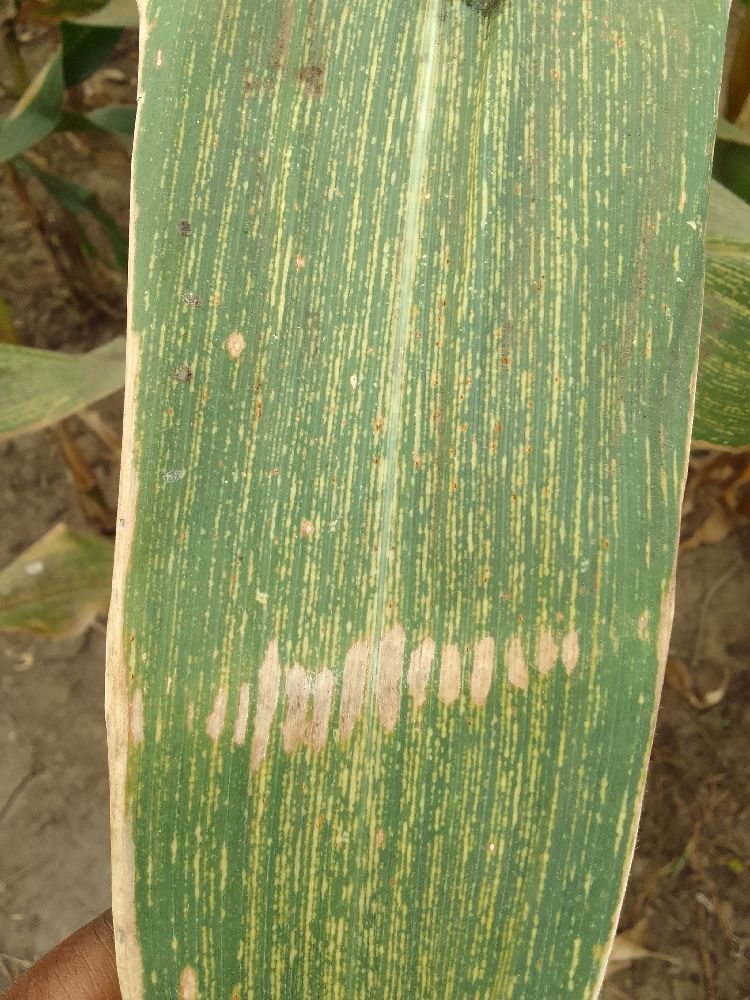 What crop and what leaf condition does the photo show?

maize, maize streak virus
